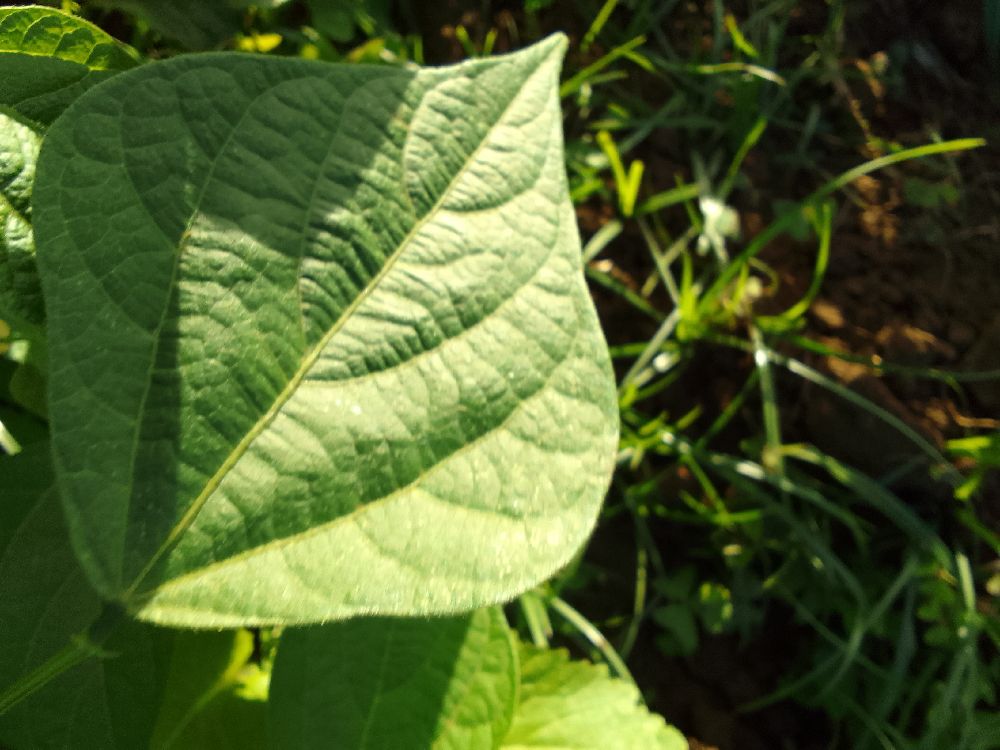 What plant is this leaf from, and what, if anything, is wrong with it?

common bean, healthy
